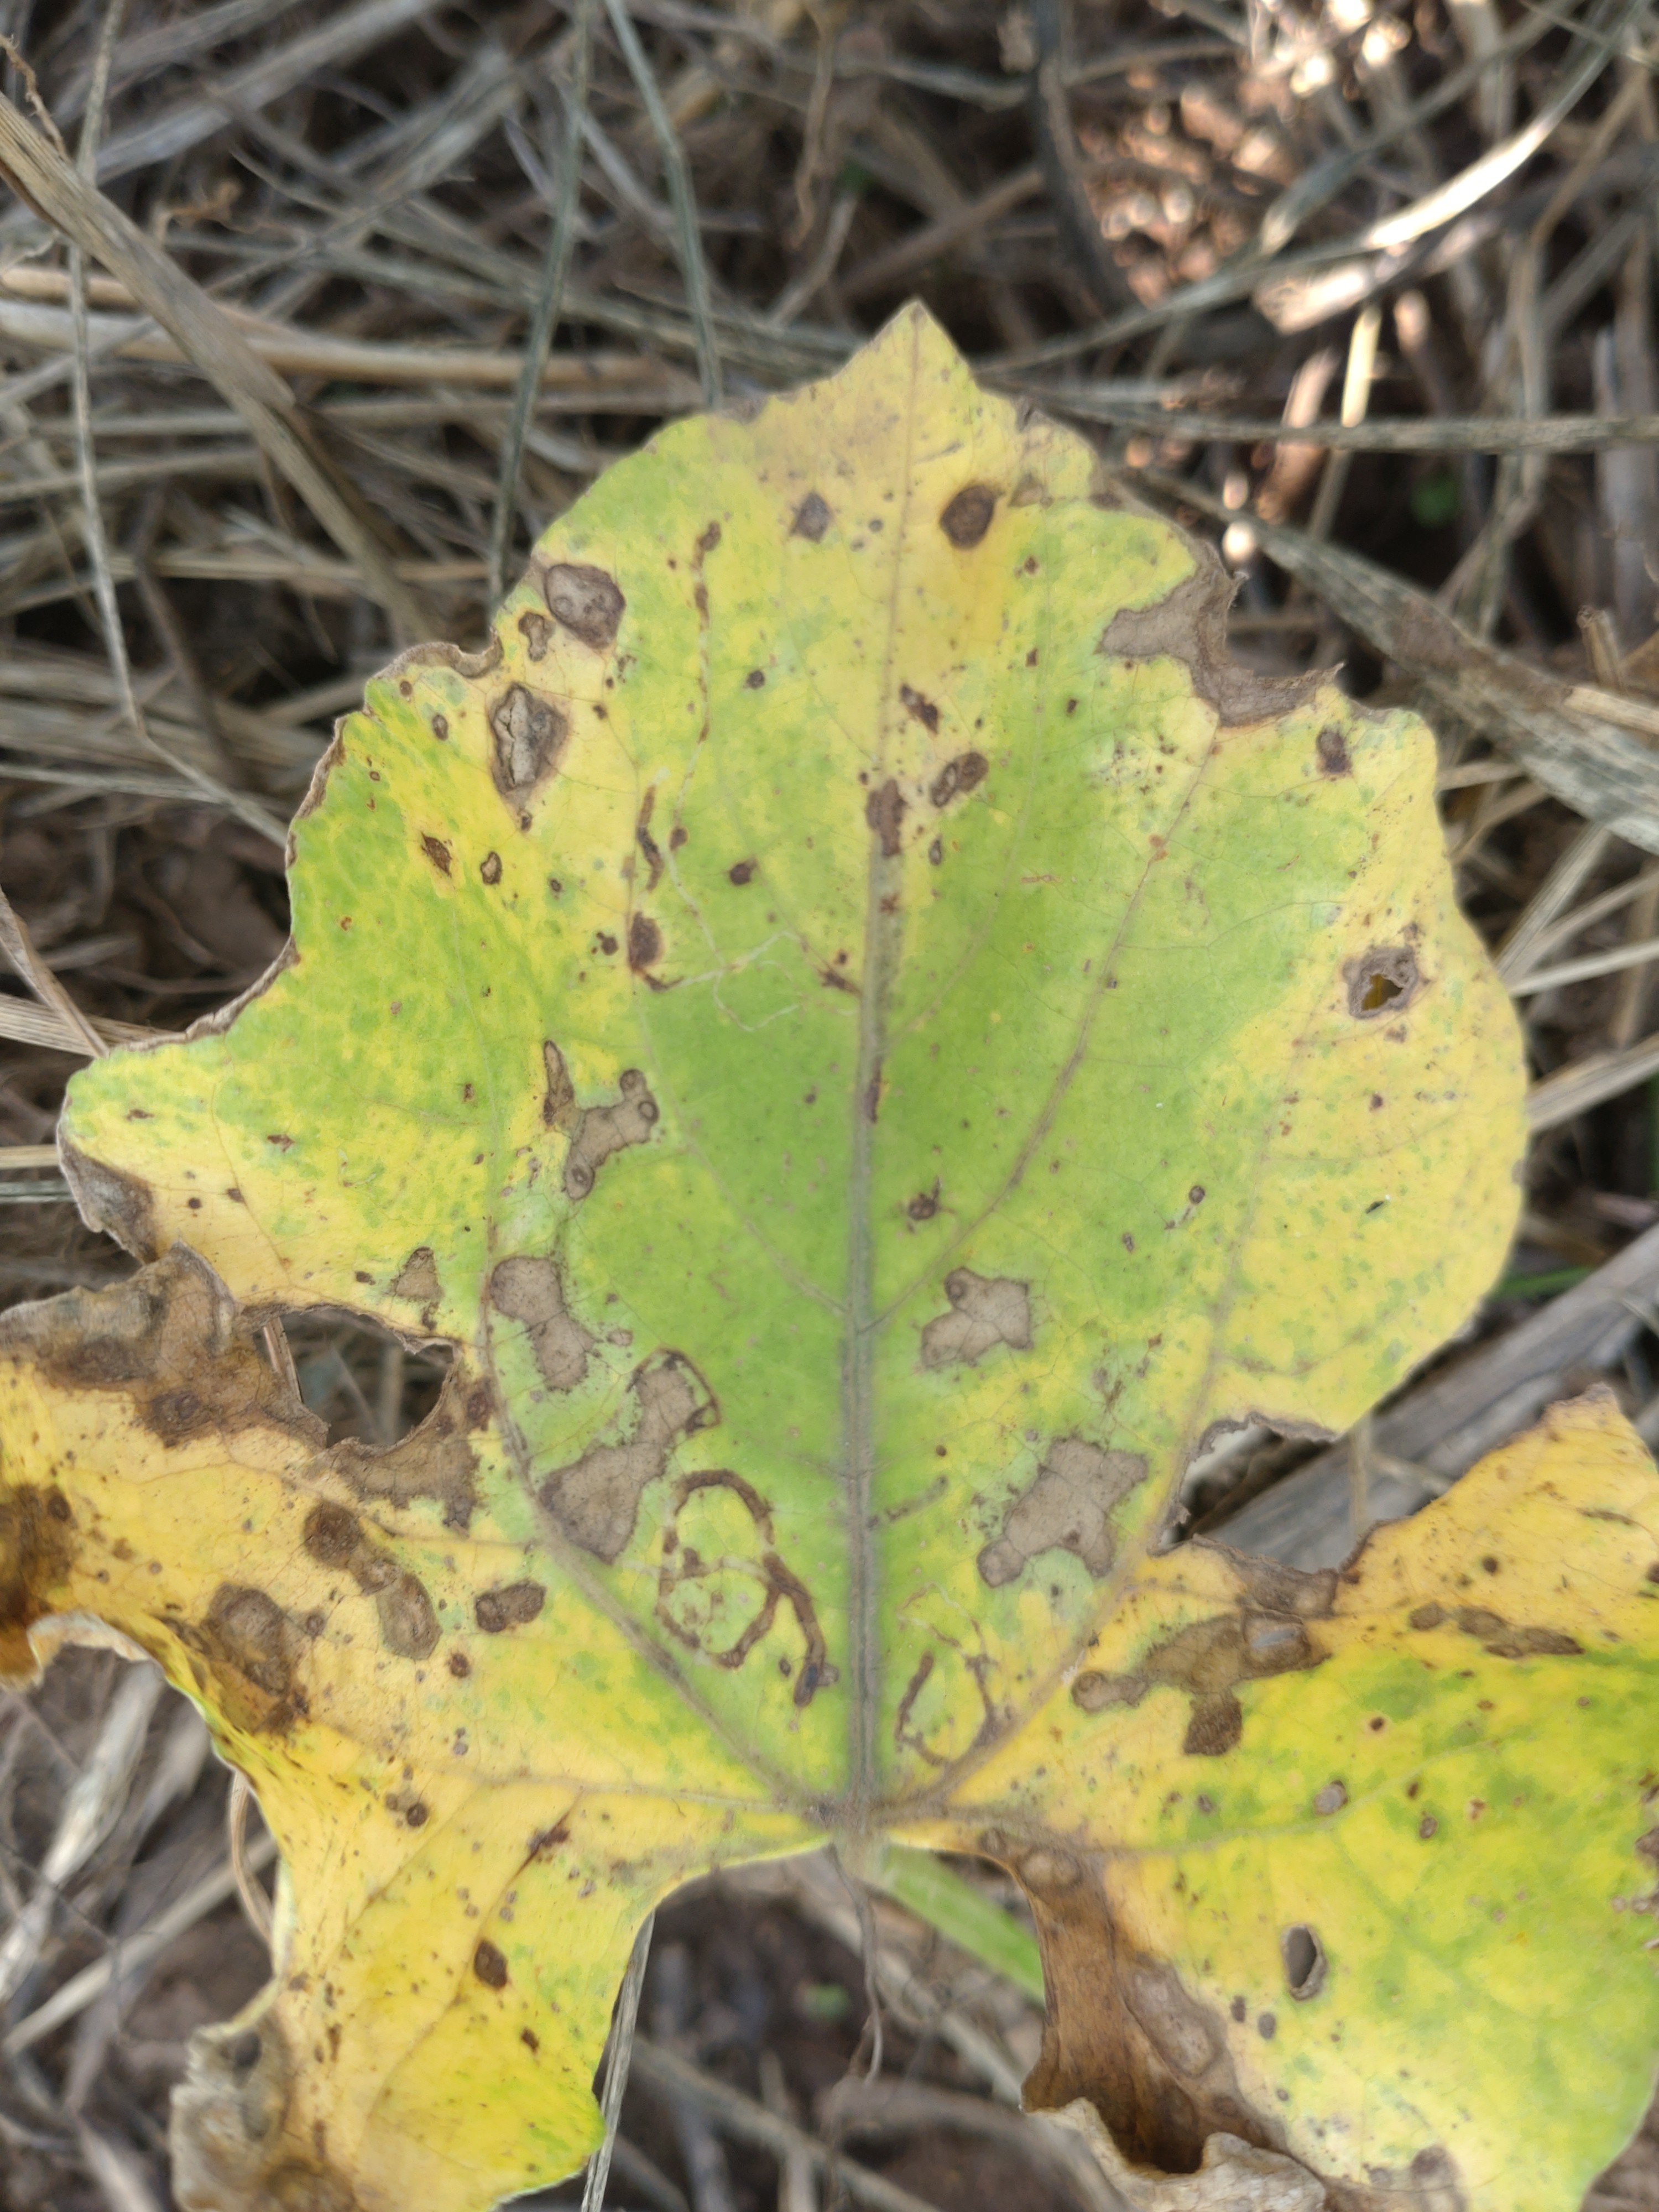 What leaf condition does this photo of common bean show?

anthracnose
